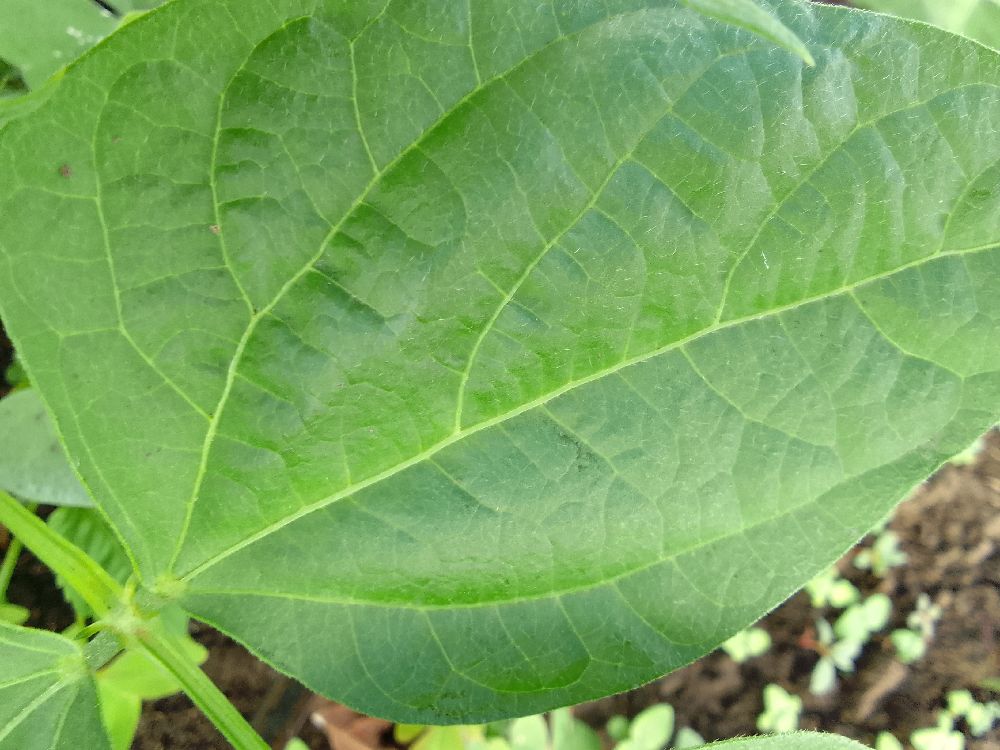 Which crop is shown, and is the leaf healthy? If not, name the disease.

common bean, healthy
